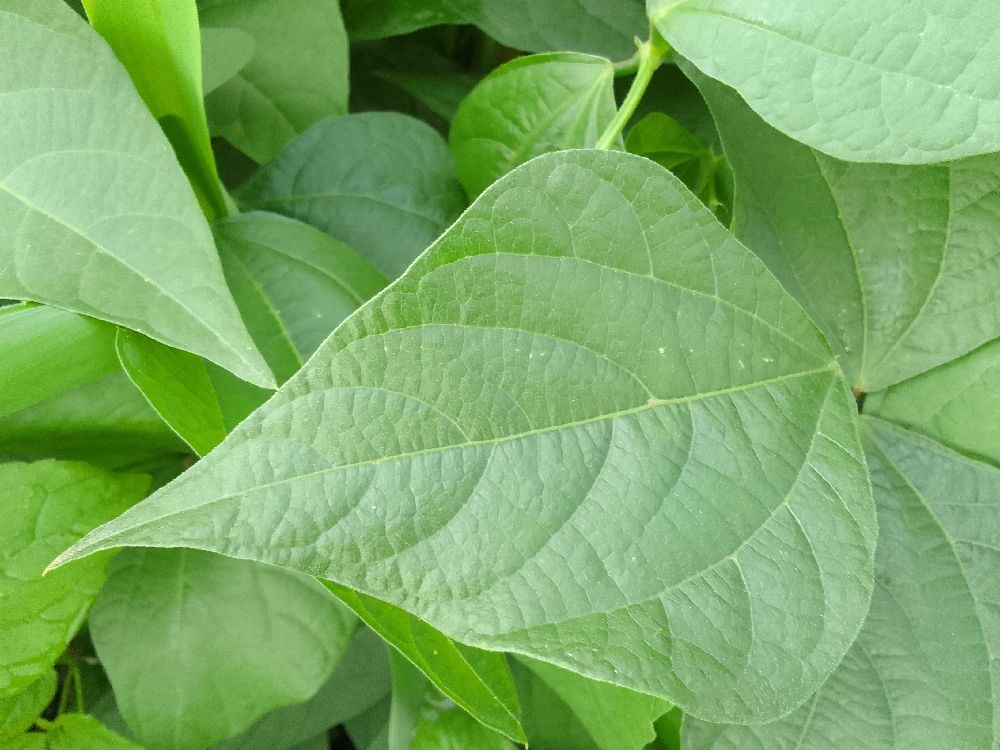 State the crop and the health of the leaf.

common bean, healthy
